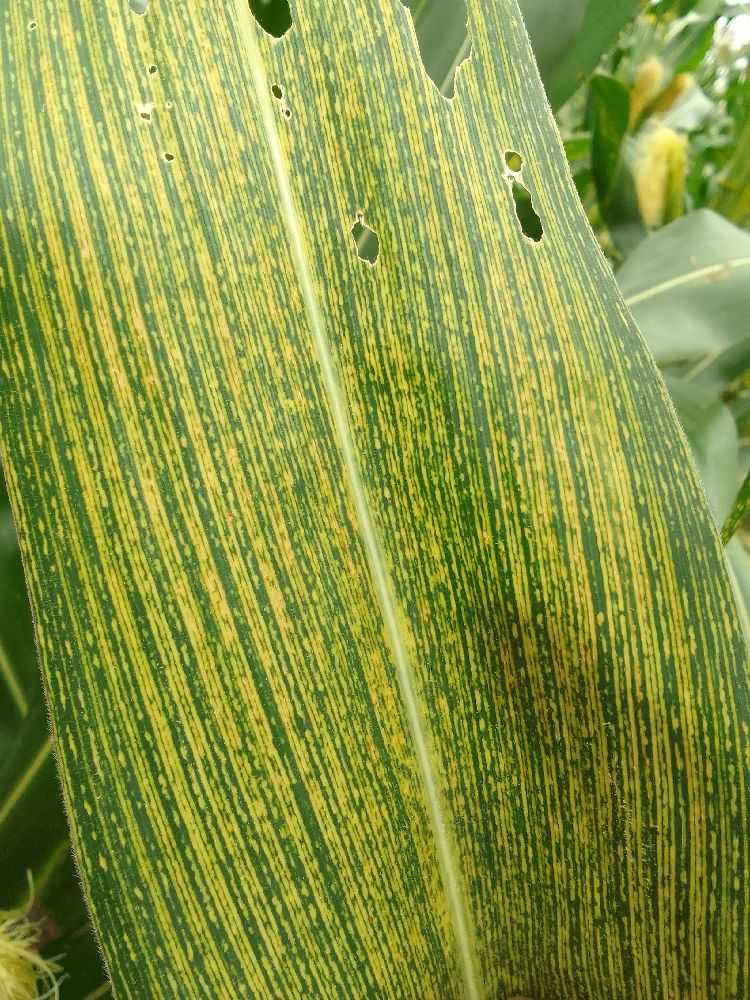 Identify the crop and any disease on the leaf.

maize, maize streak virus
